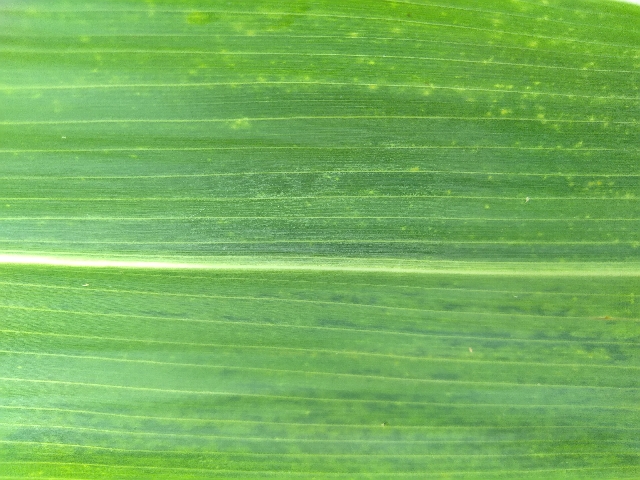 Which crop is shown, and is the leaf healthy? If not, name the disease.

maize, maize lethal necrosis
